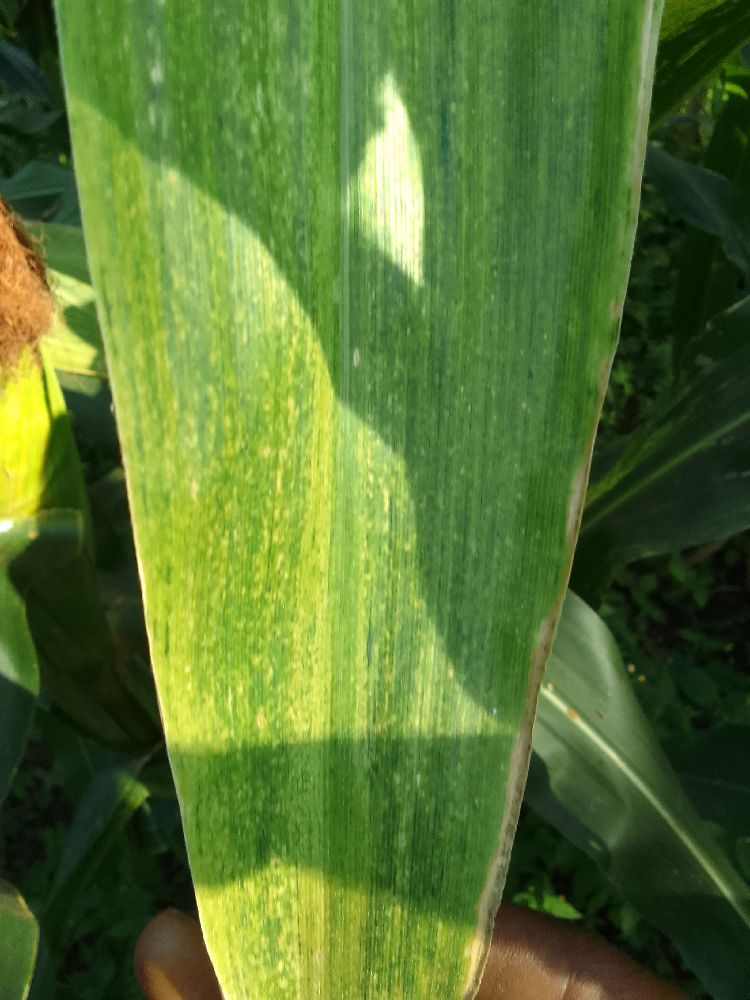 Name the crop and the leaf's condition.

maize, maize lethal necrosis
